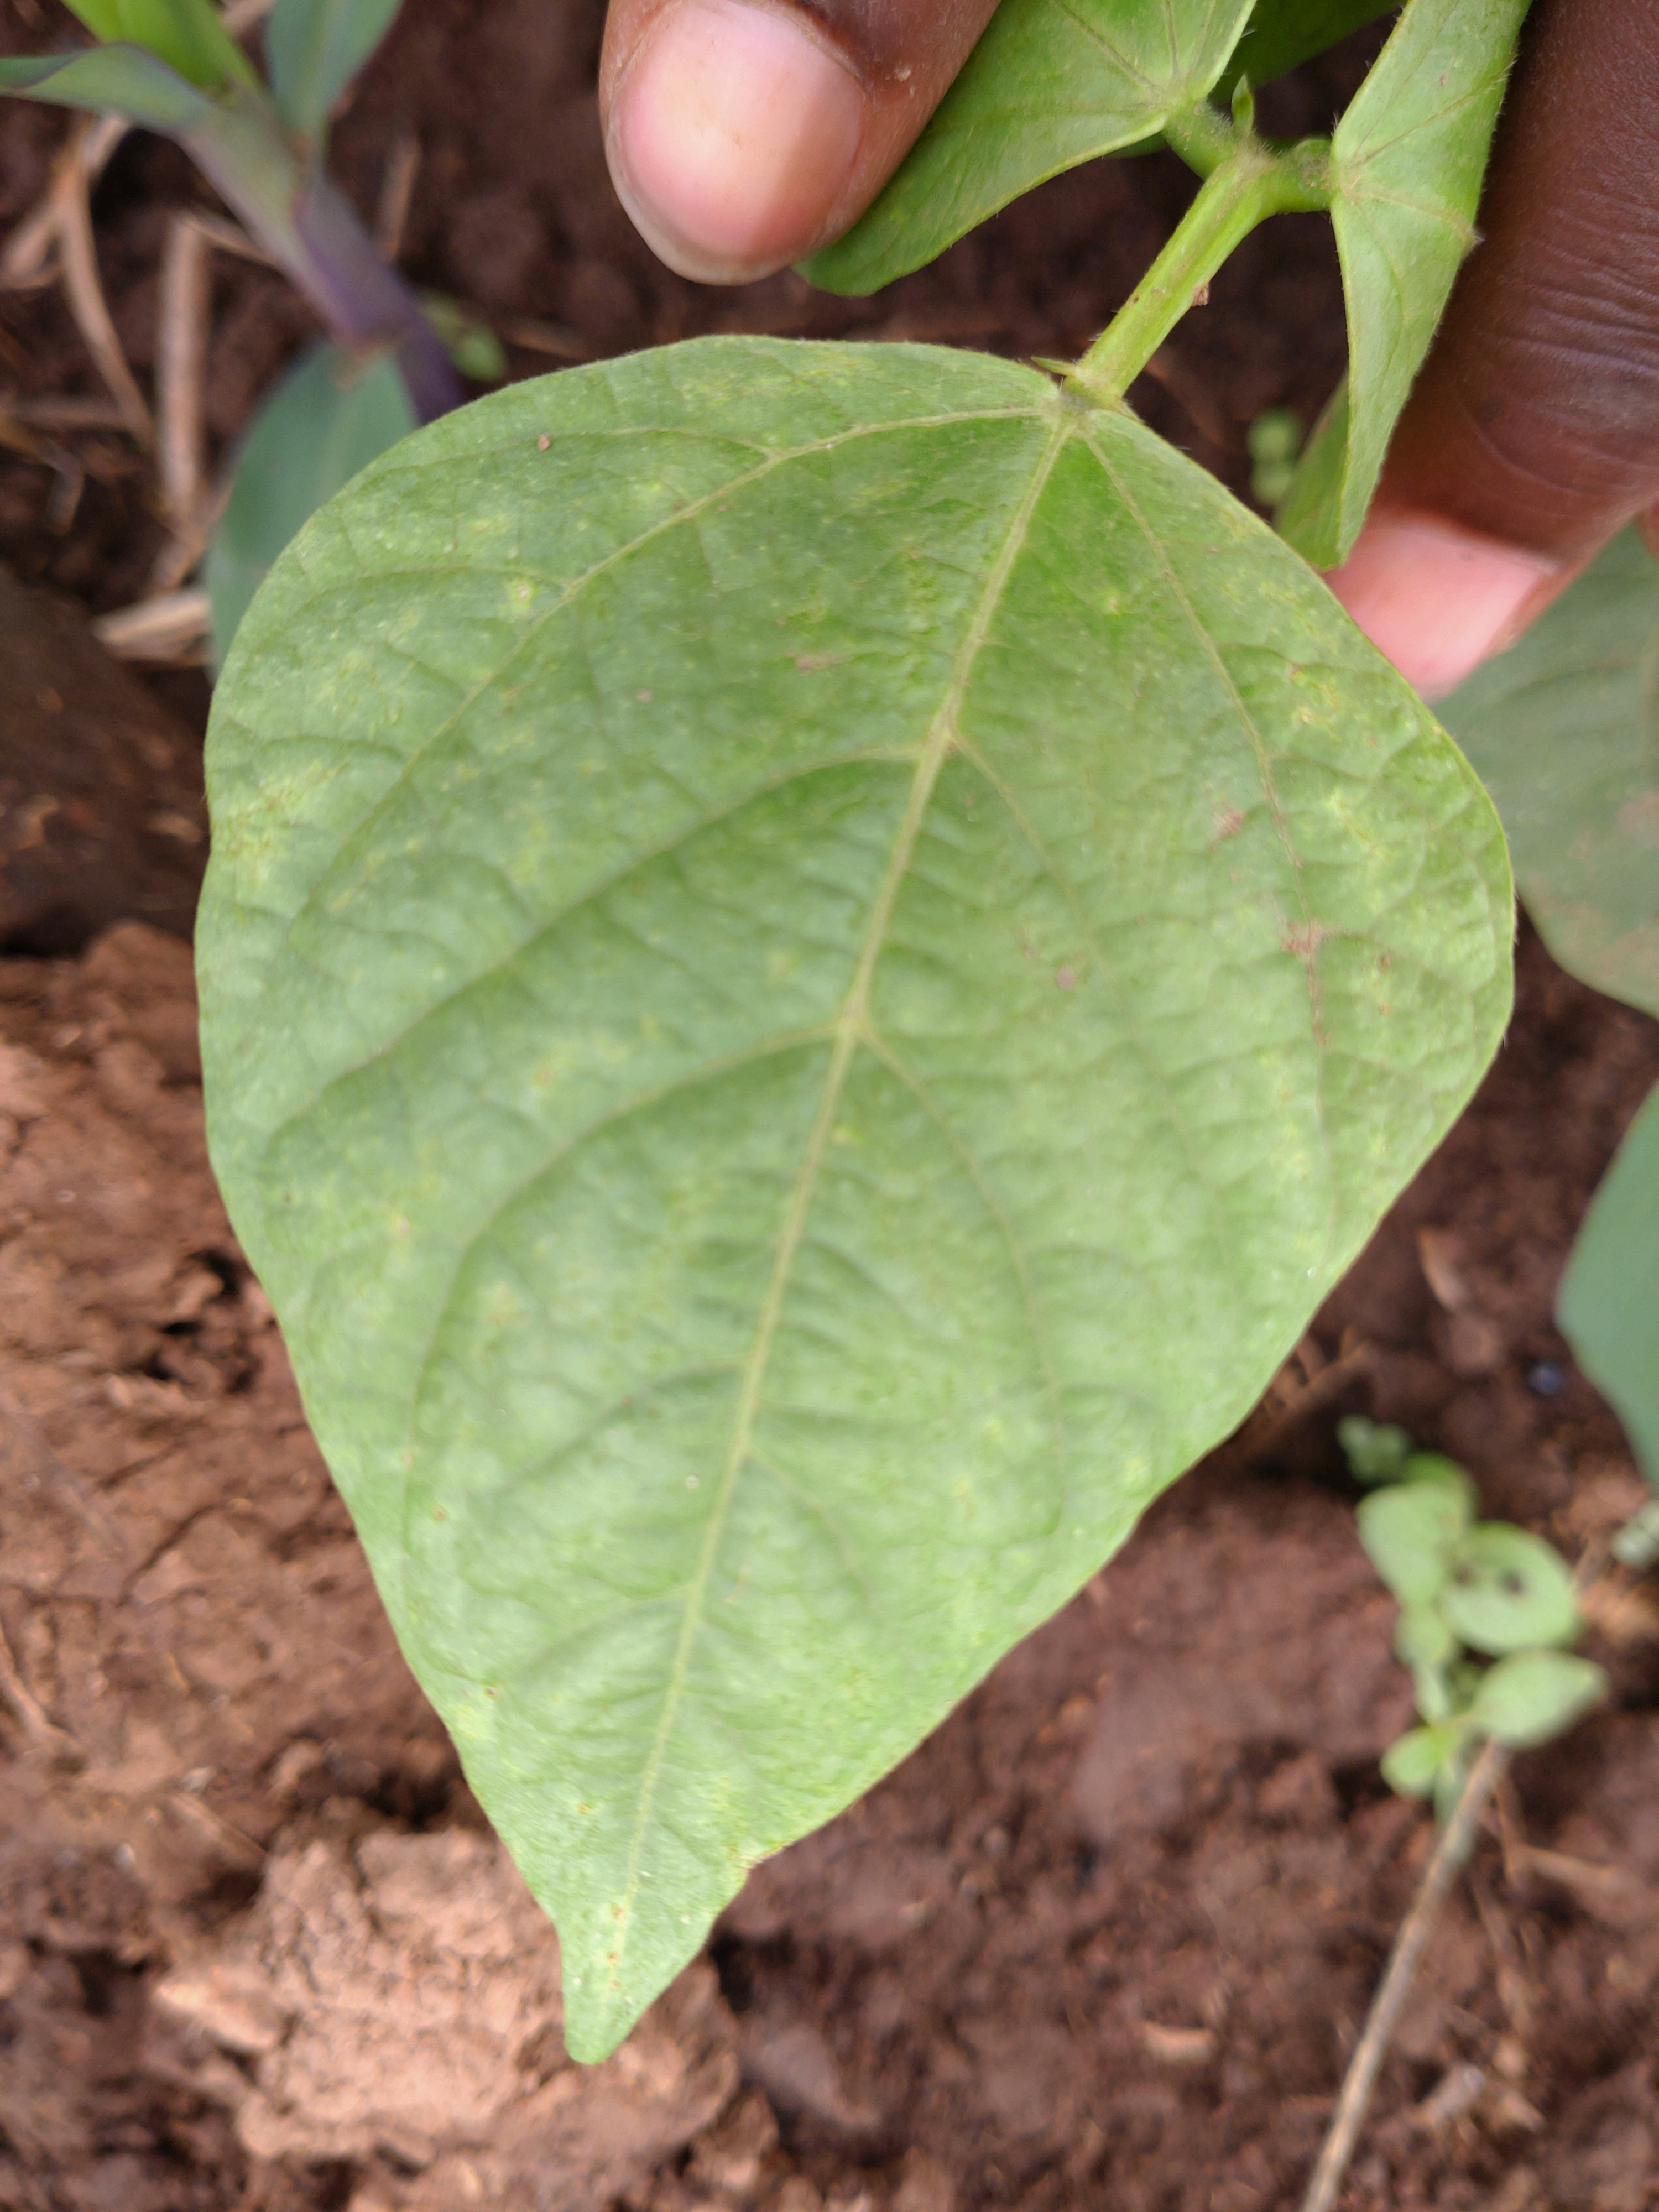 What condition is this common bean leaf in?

healthy
